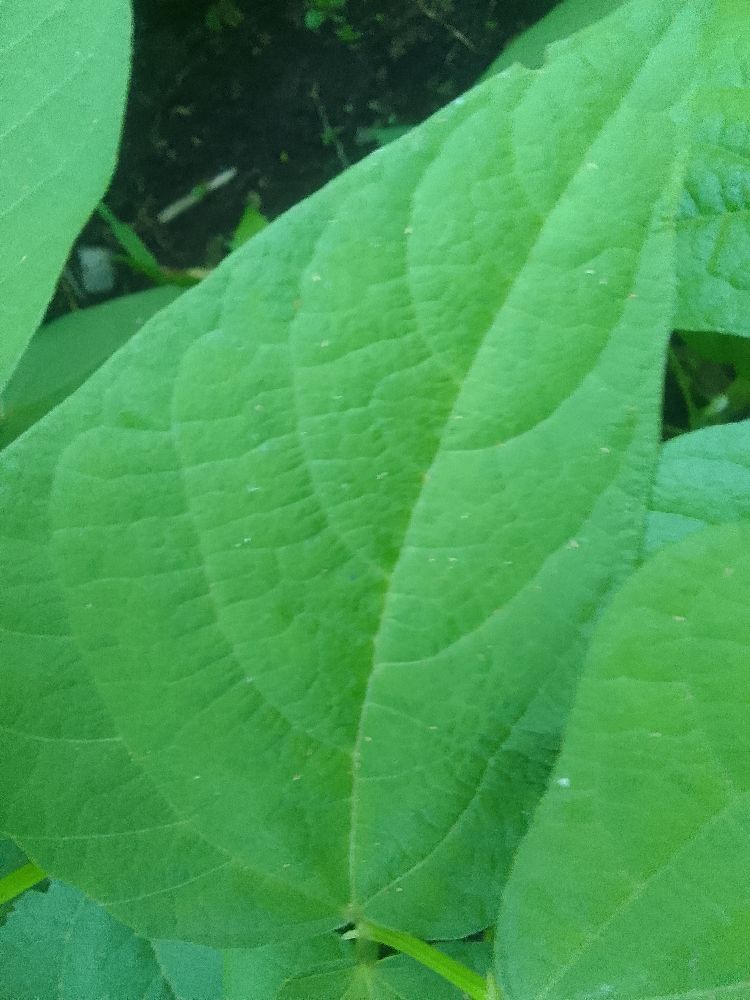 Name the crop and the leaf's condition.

common bean, healthy
